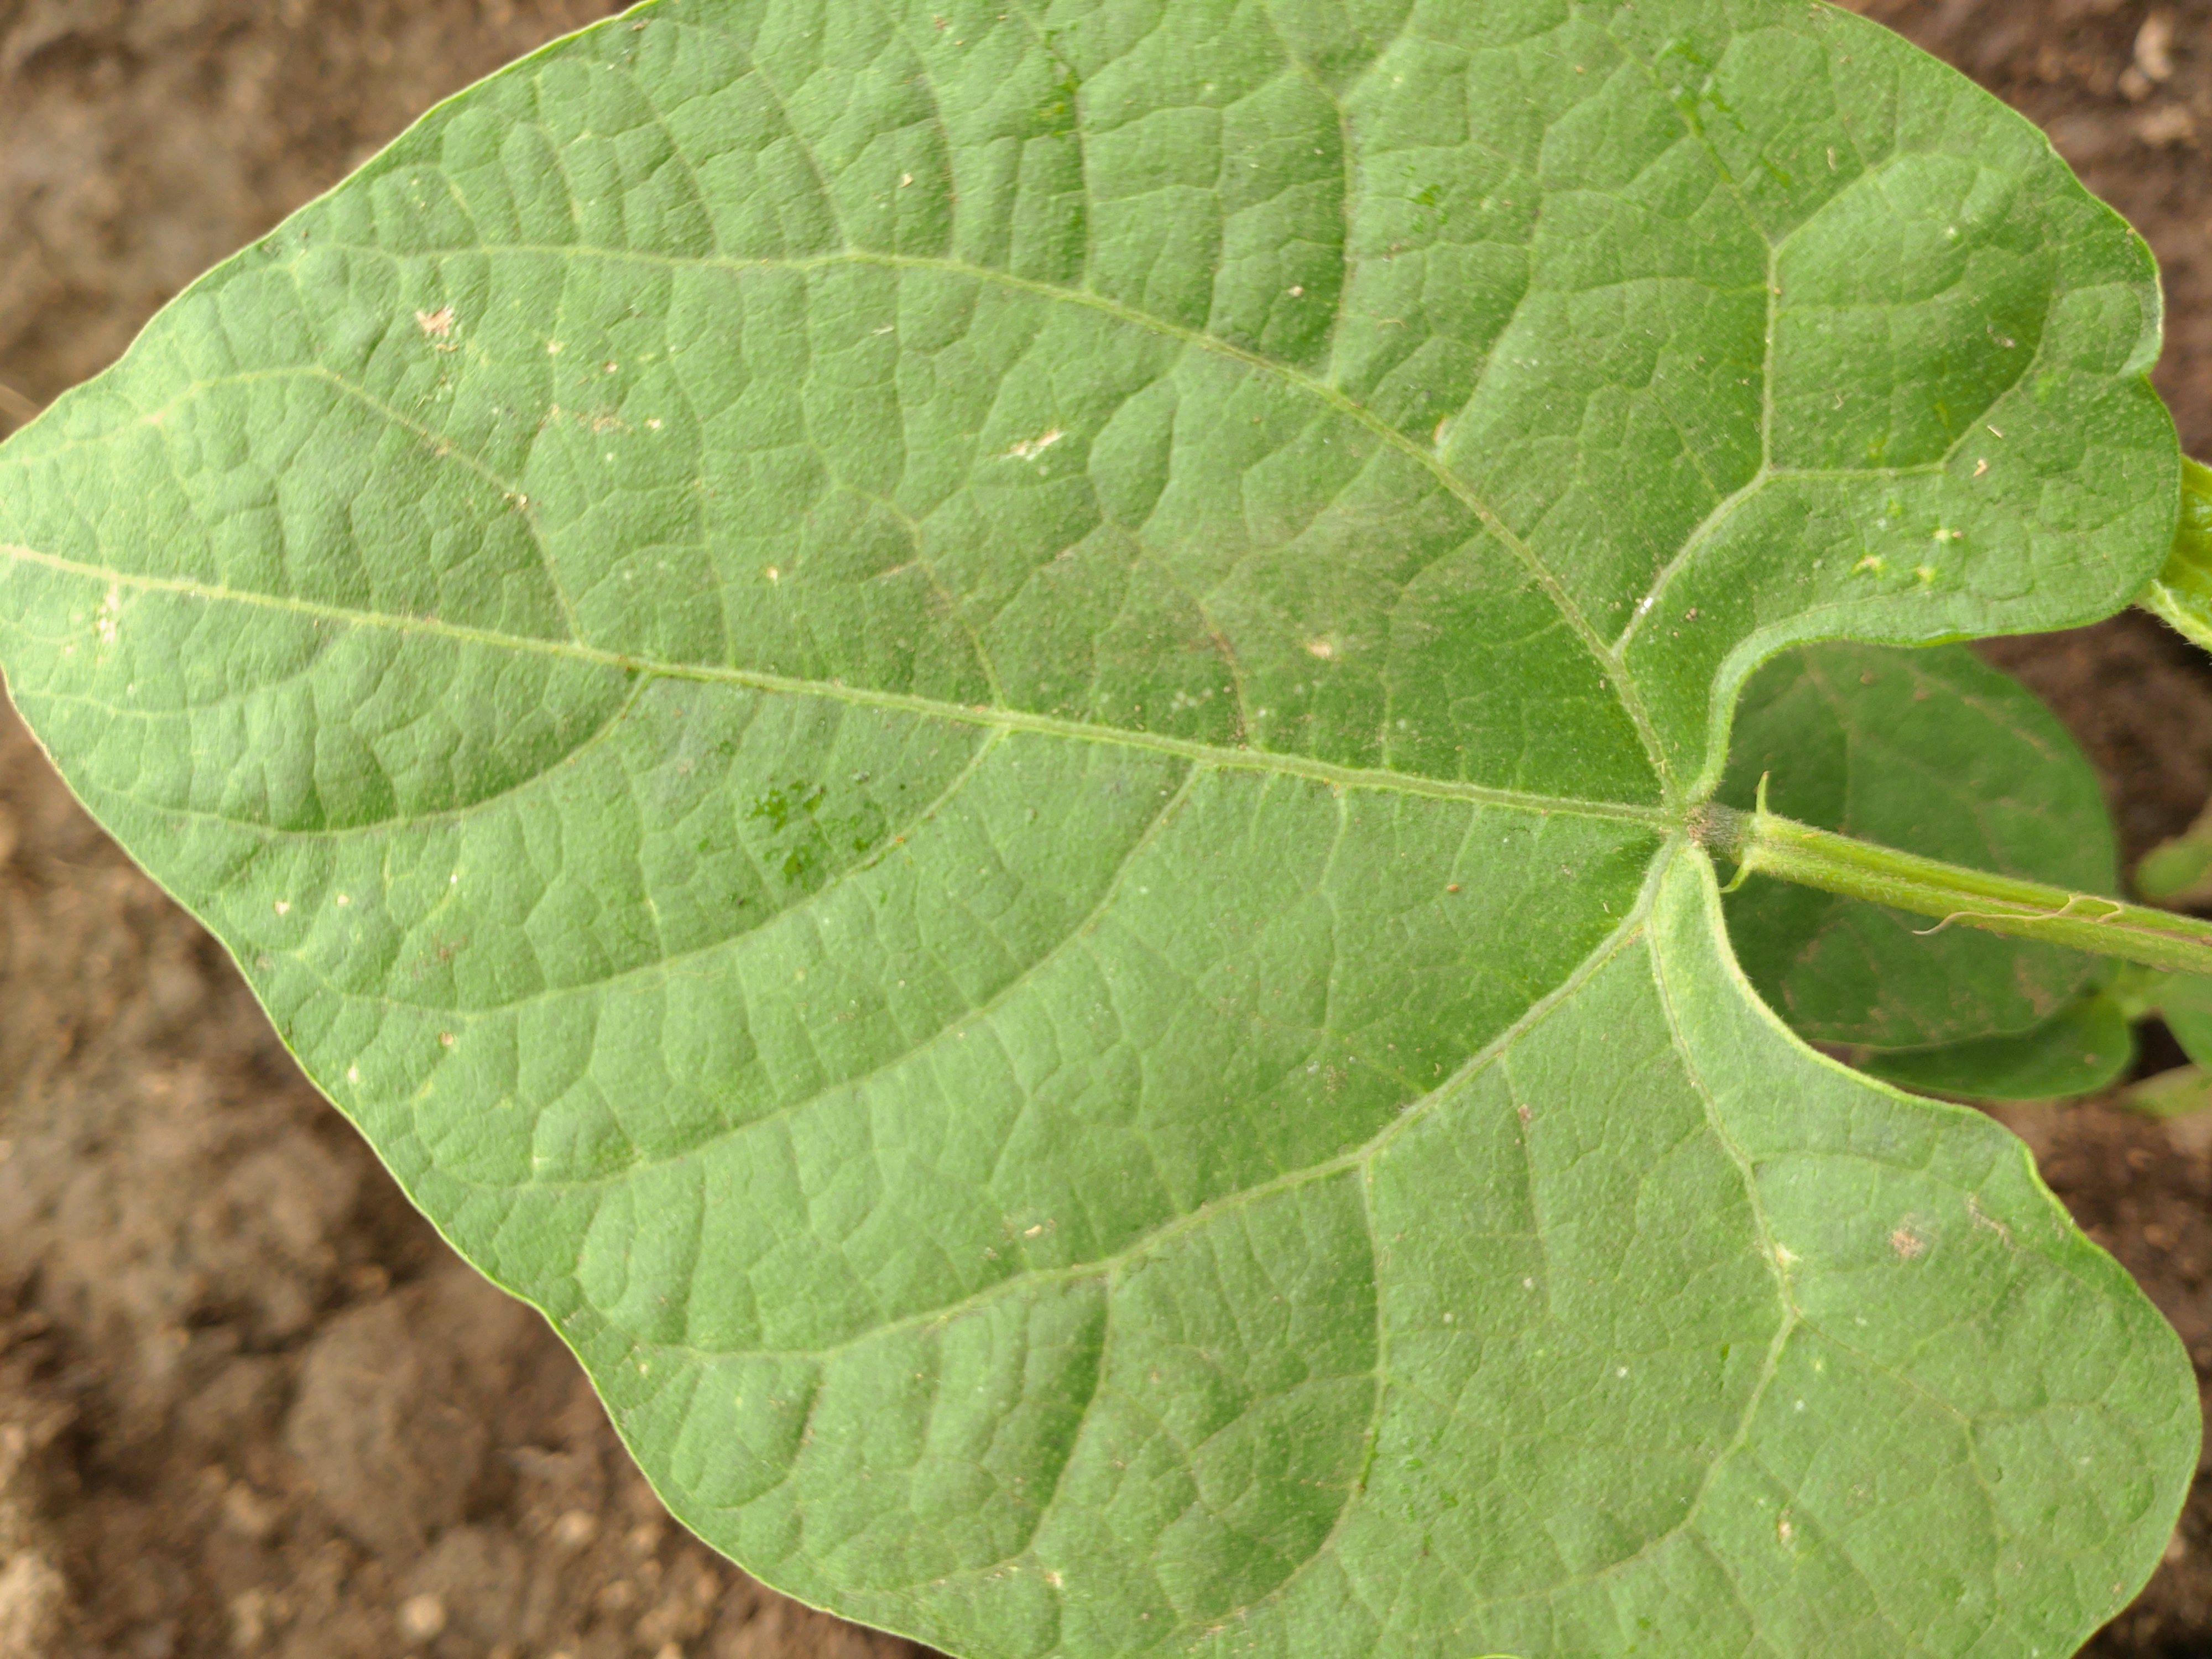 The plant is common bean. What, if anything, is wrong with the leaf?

healthy
